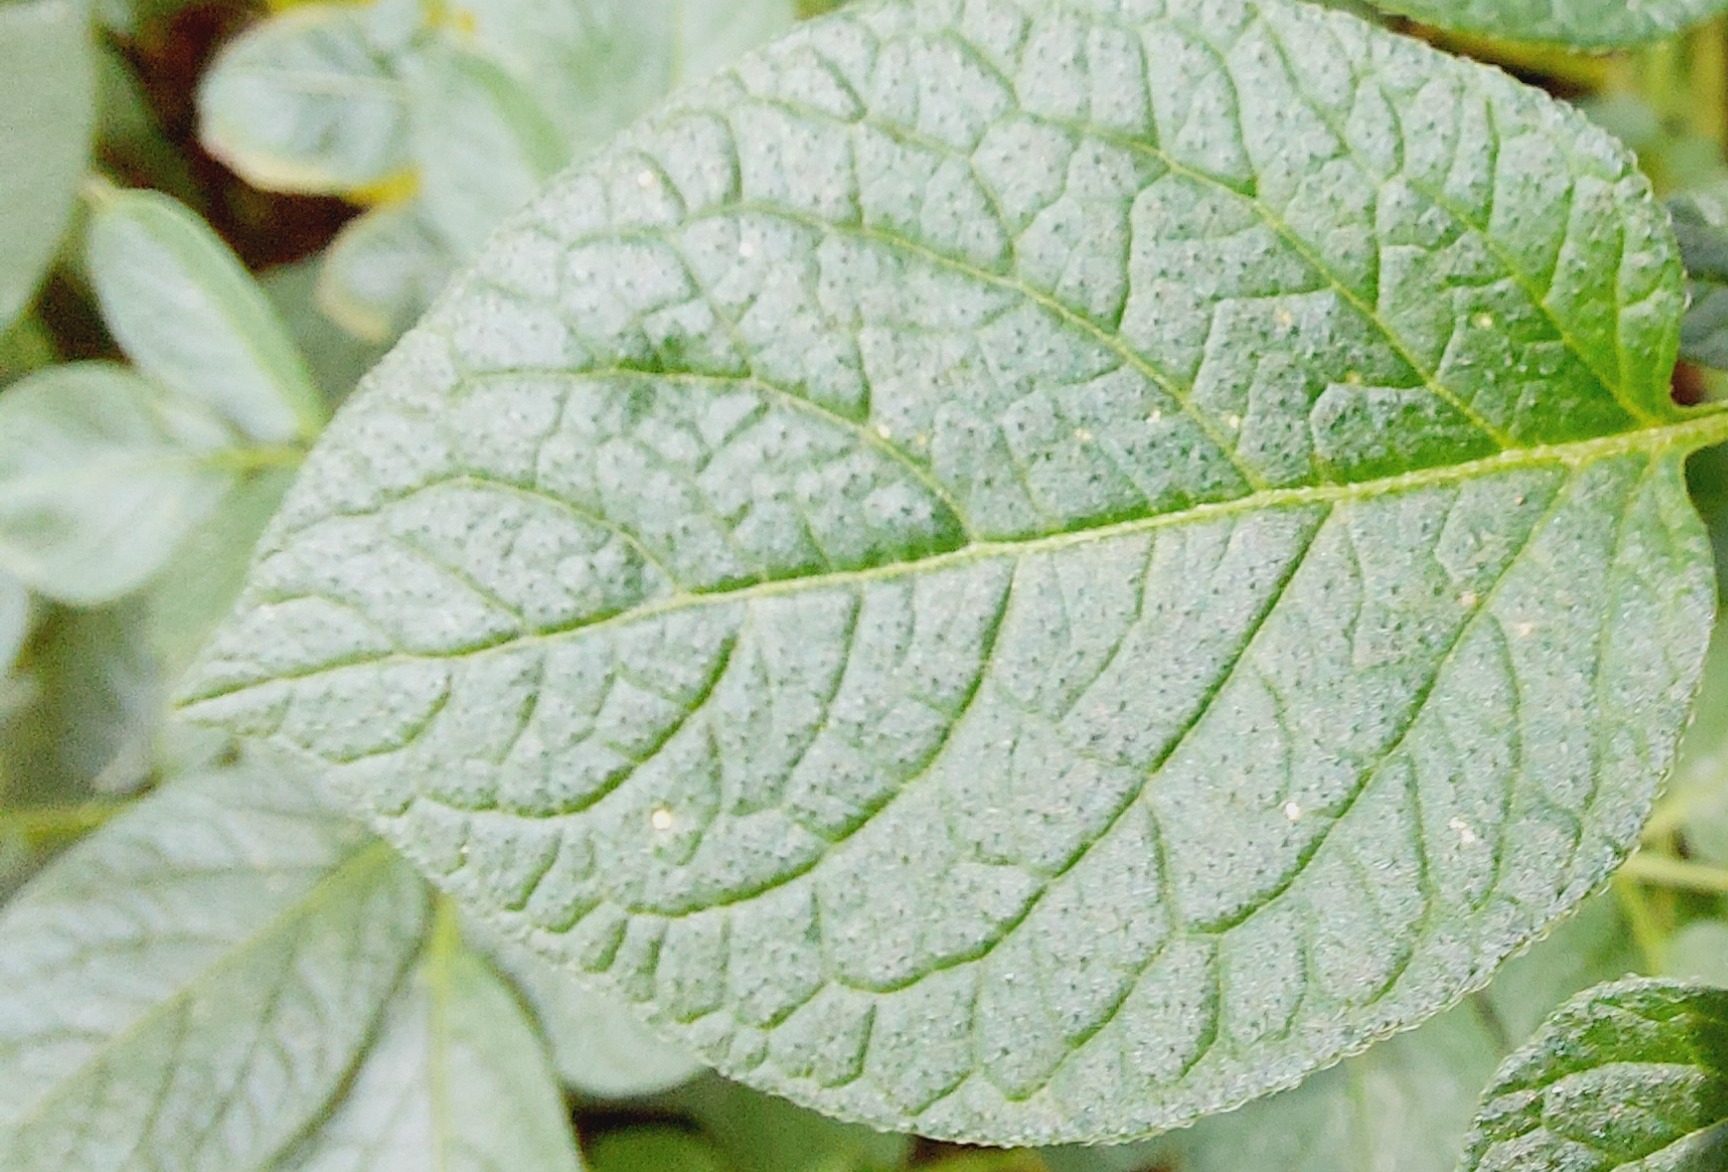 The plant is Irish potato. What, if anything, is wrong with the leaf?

healthy
